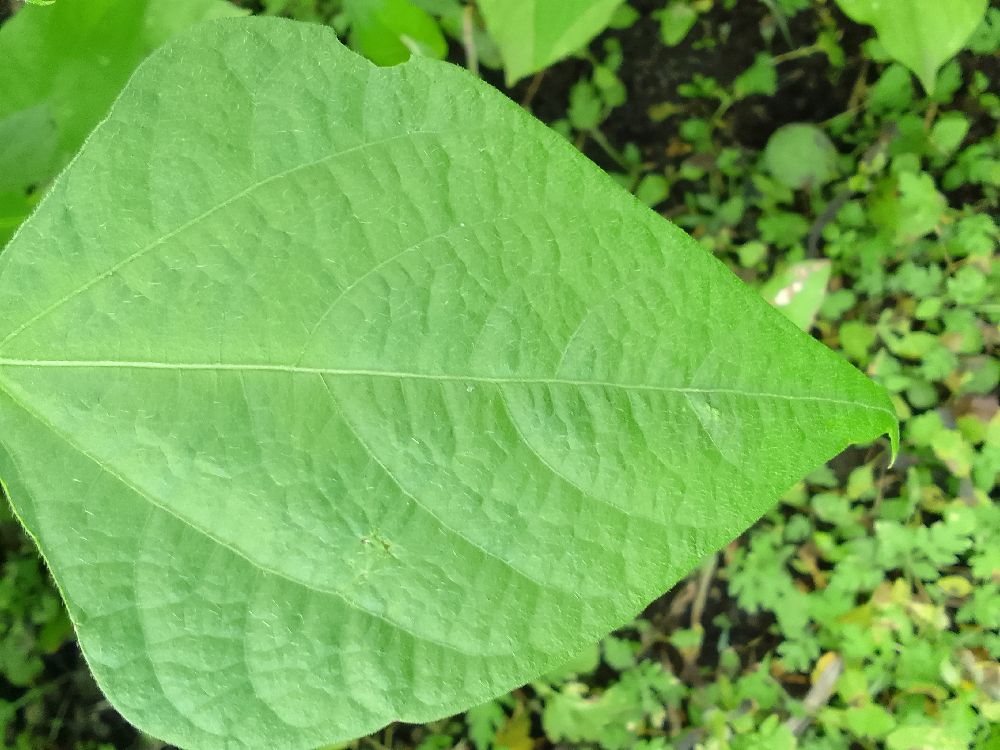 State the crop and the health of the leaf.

common bean, healthy
